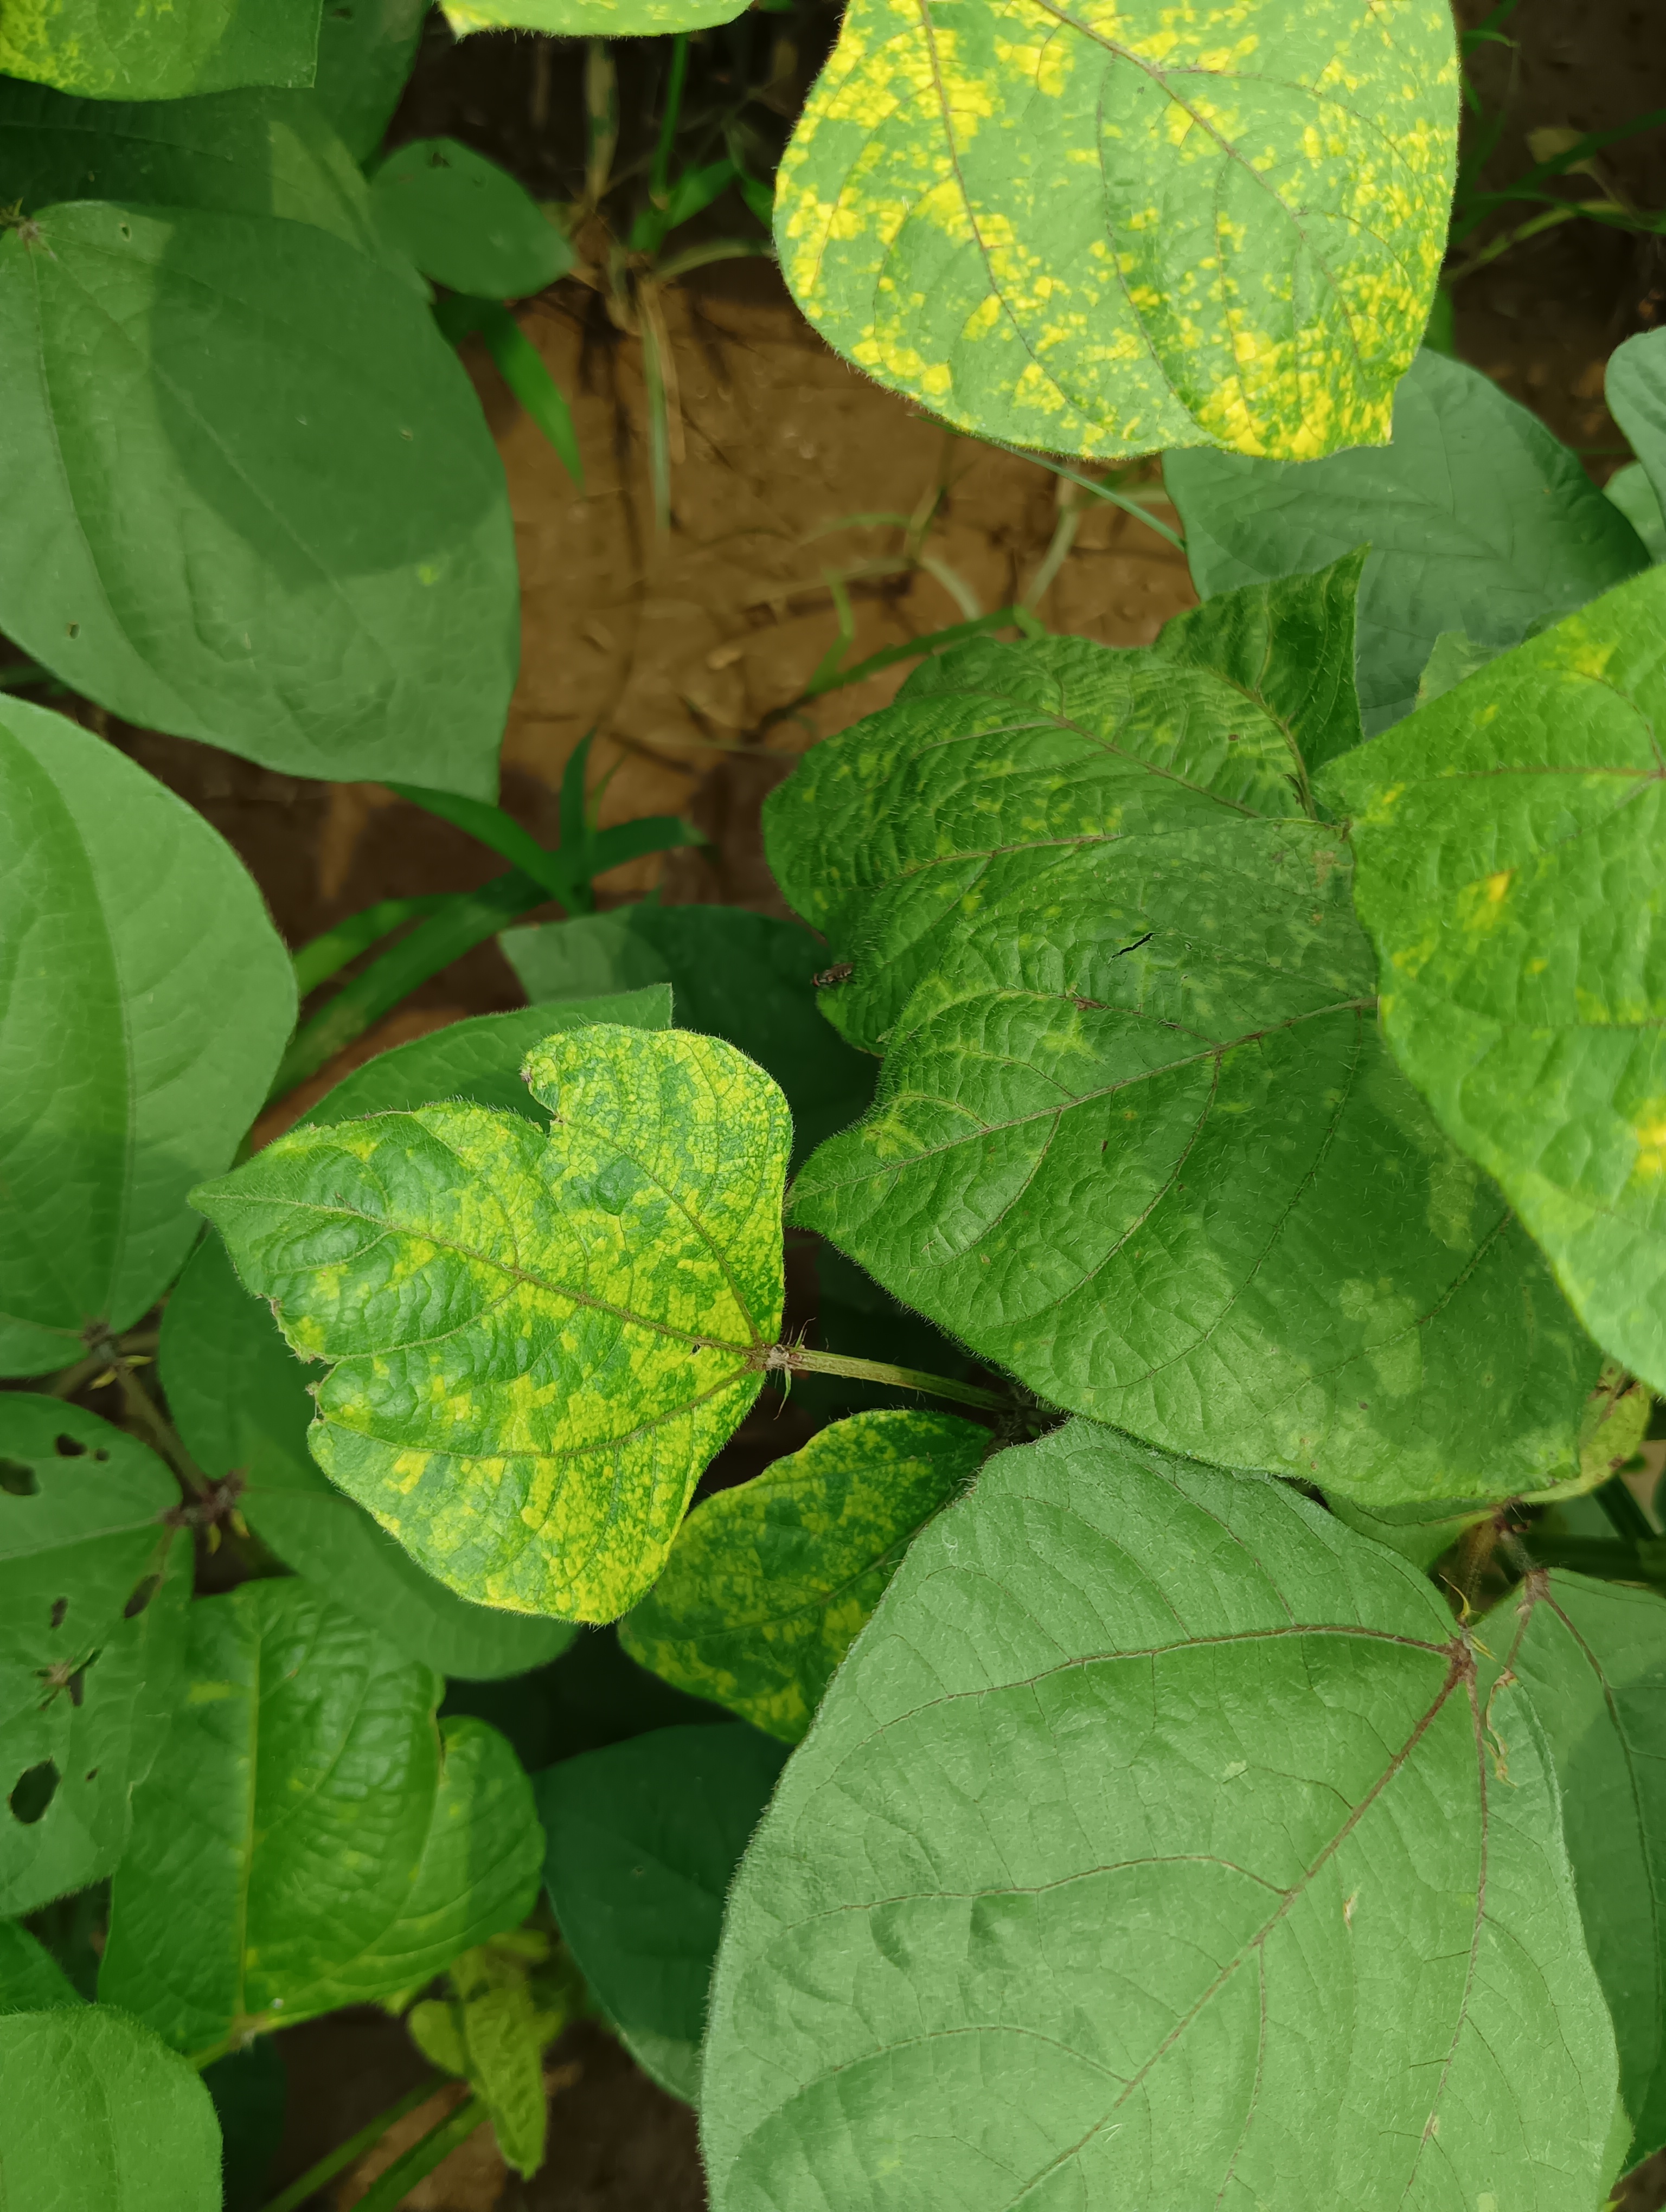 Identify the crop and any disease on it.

mungbean, yellow mosaic
